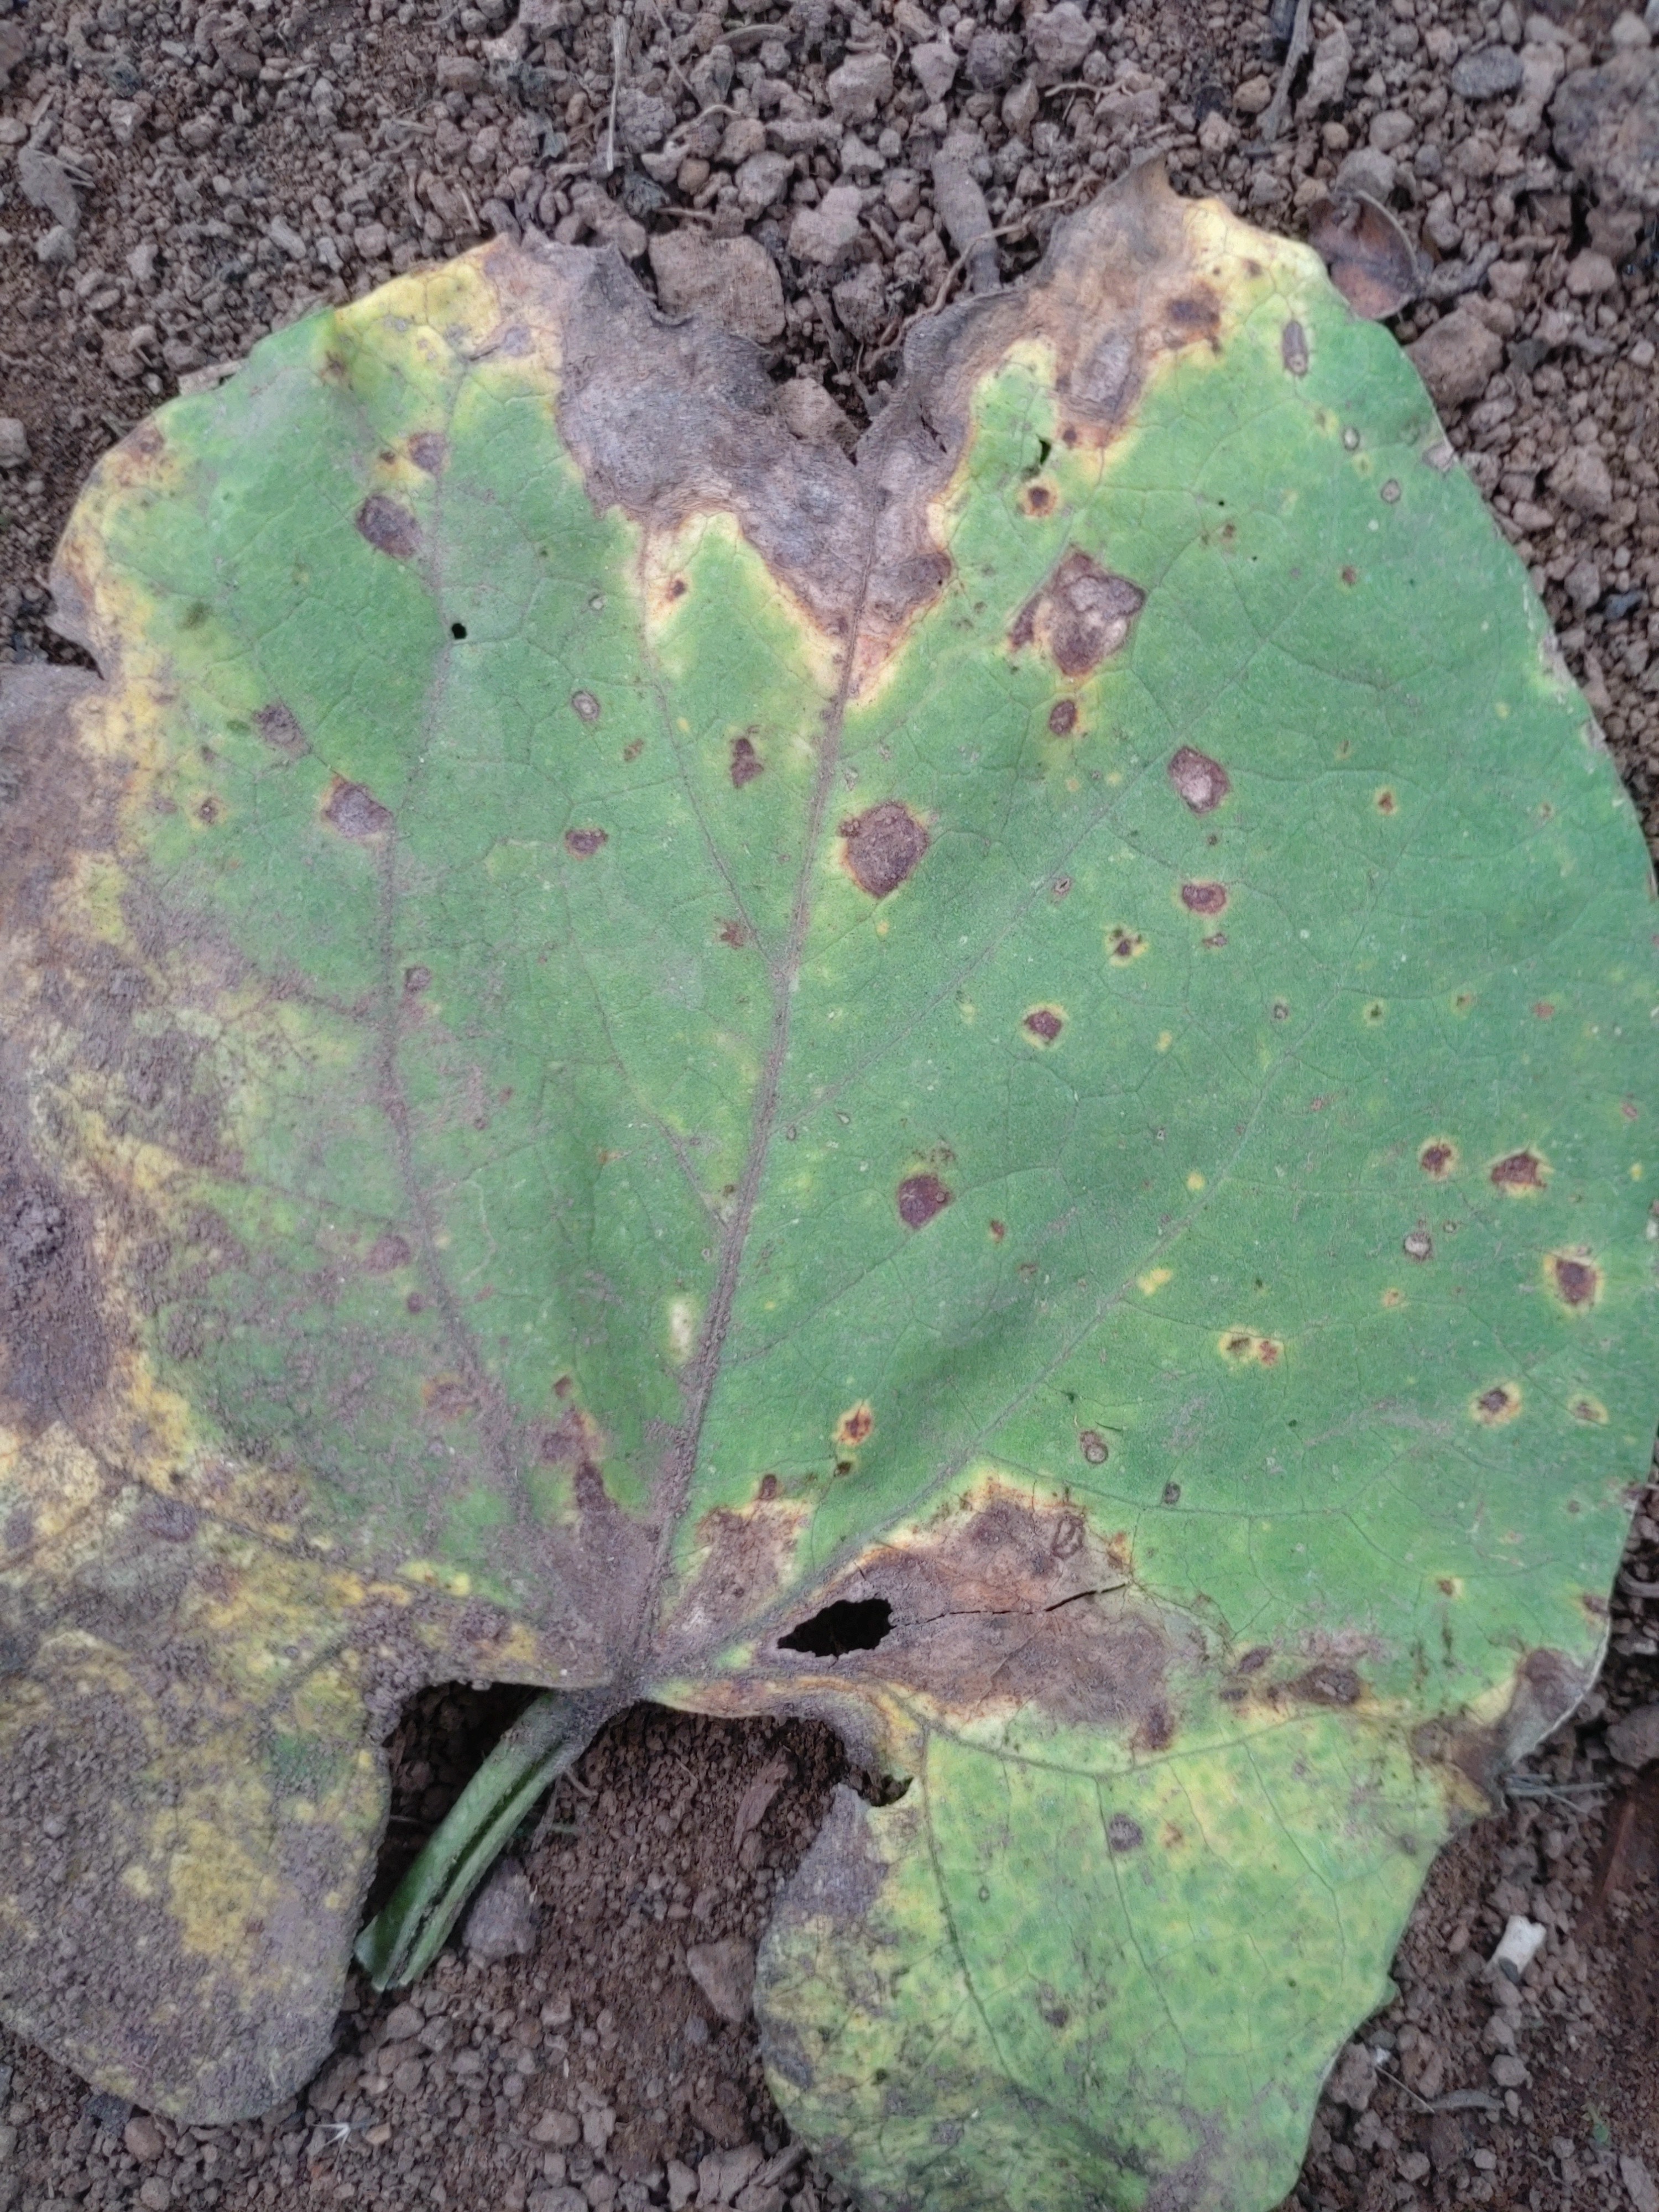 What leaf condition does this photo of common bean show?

anthracnose
